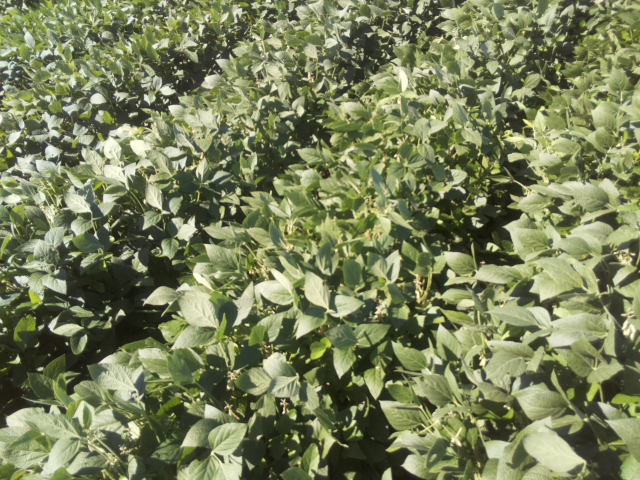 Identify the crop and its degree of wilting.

soybean, slight leaflet or petiole turgor loss in upper canopy
